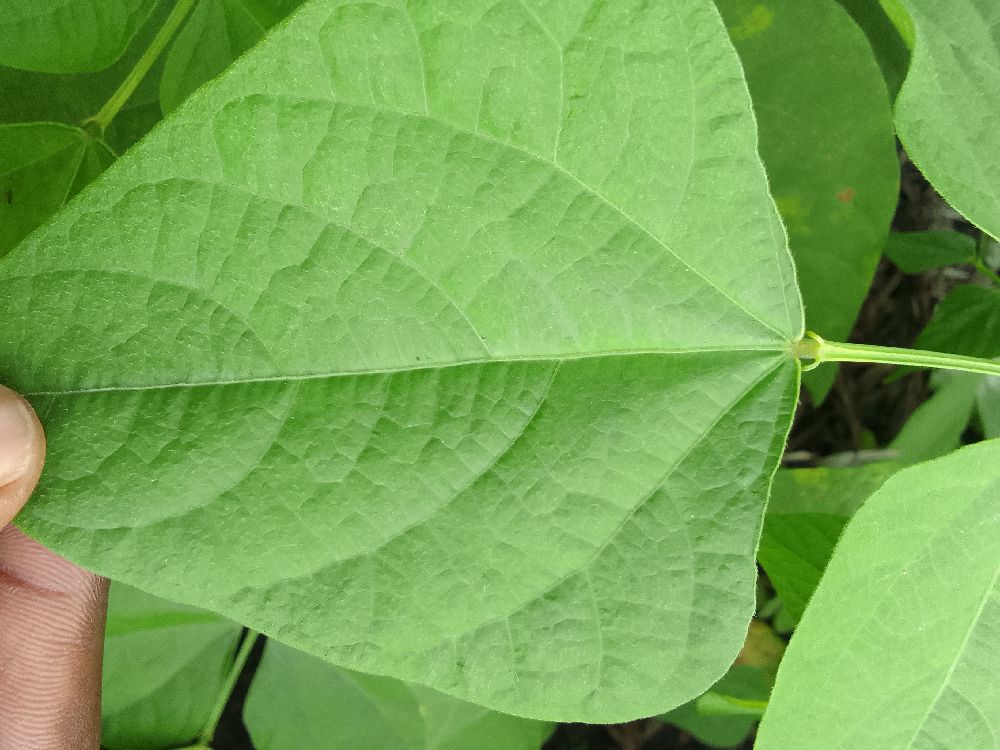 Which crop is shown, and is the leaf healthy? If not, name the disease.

common bean, healthy
